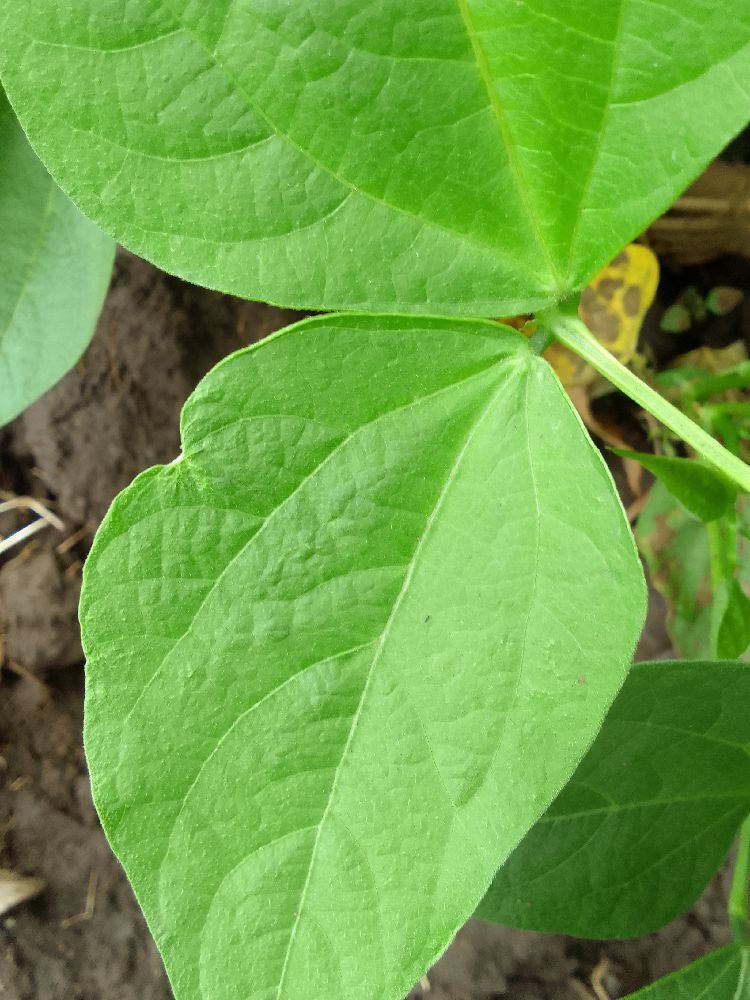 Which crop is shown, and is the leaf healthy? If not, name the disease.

common bean, healthy
